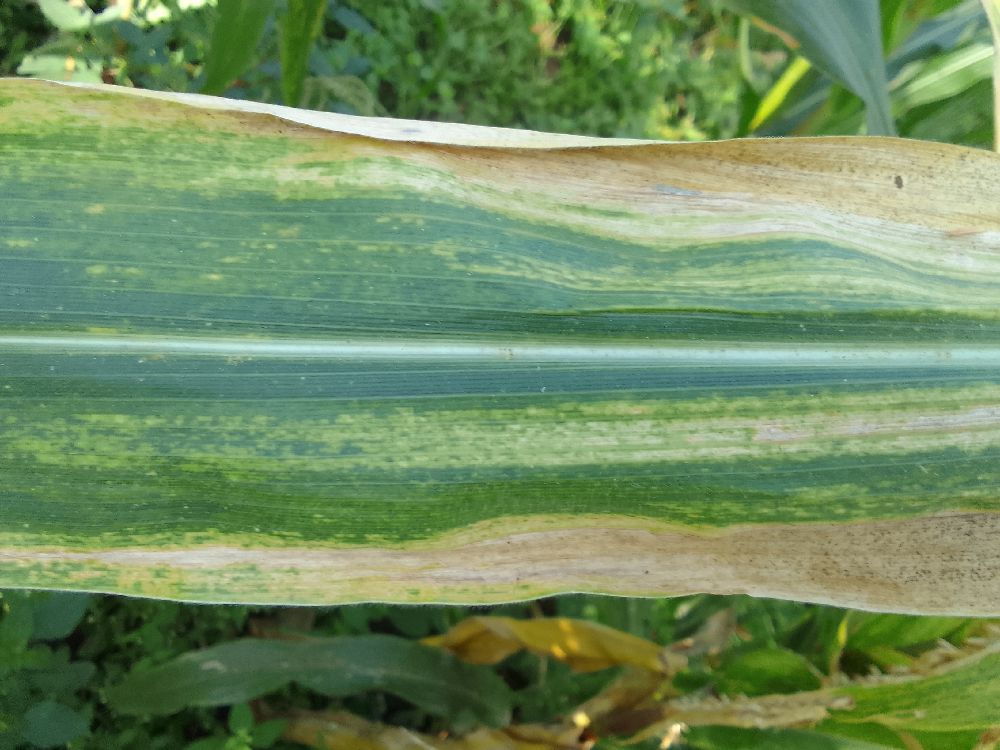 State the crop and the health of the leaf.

maize, maize lethal necrosis
